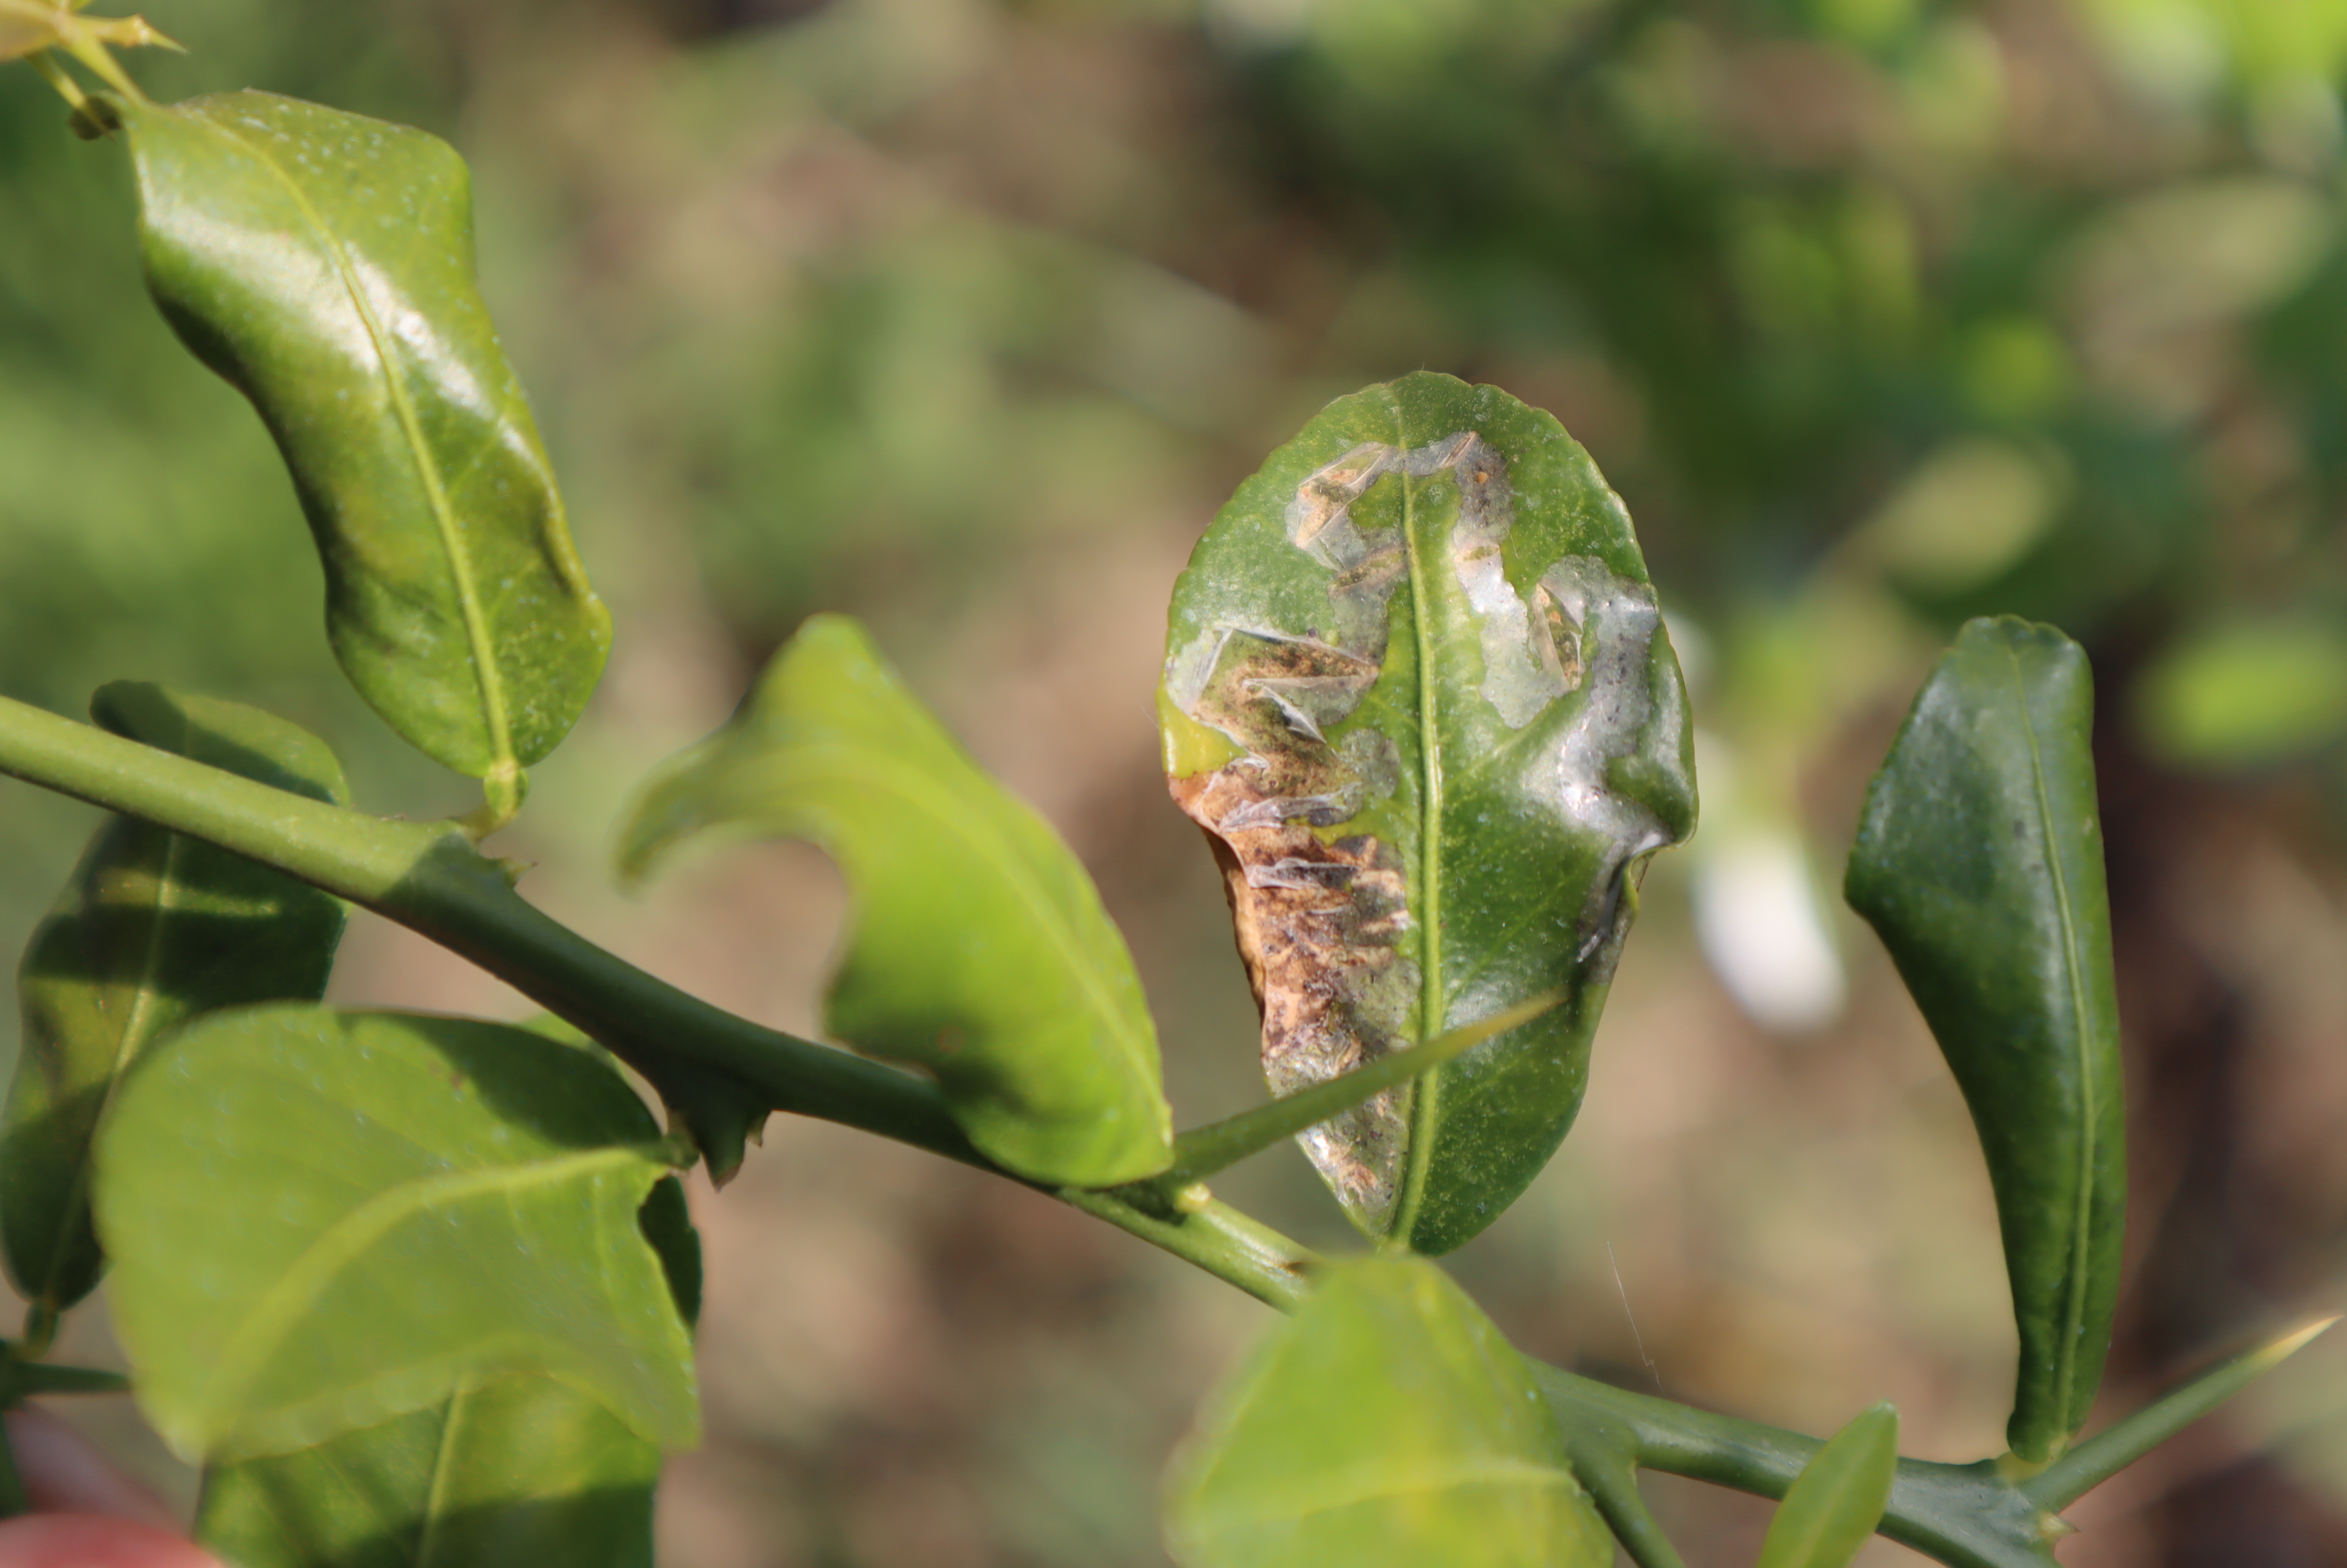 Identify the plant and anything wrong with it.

citrus, leafminer
